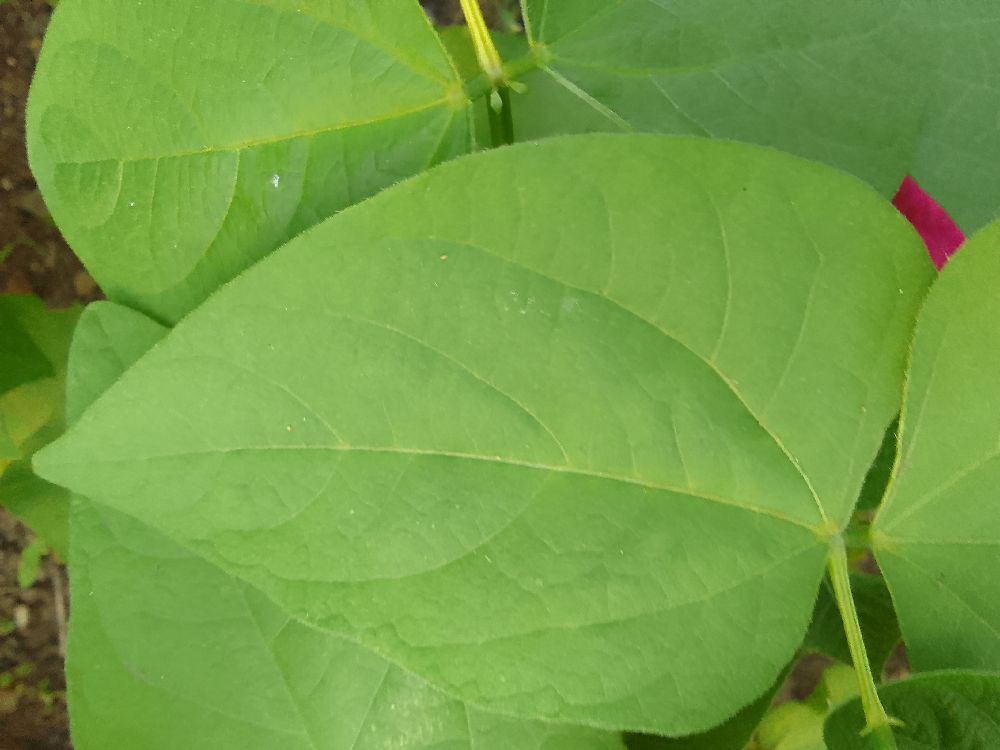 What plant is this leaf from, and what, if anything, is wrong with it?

common bean, healthy
